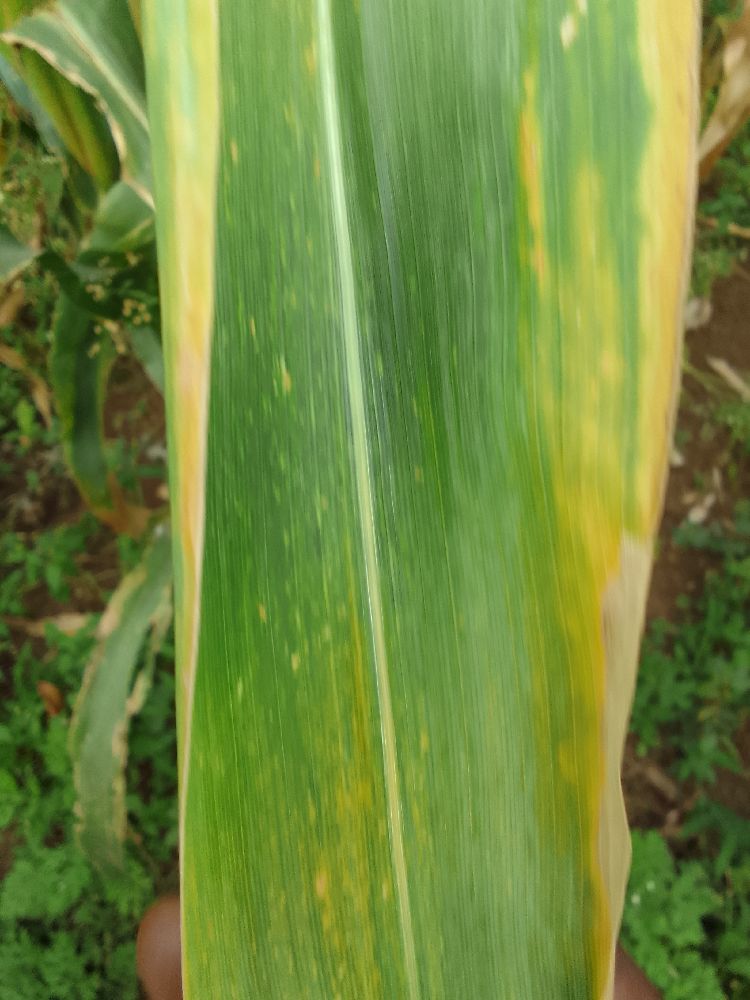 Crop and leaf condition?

maize, maize lethal necrosis
